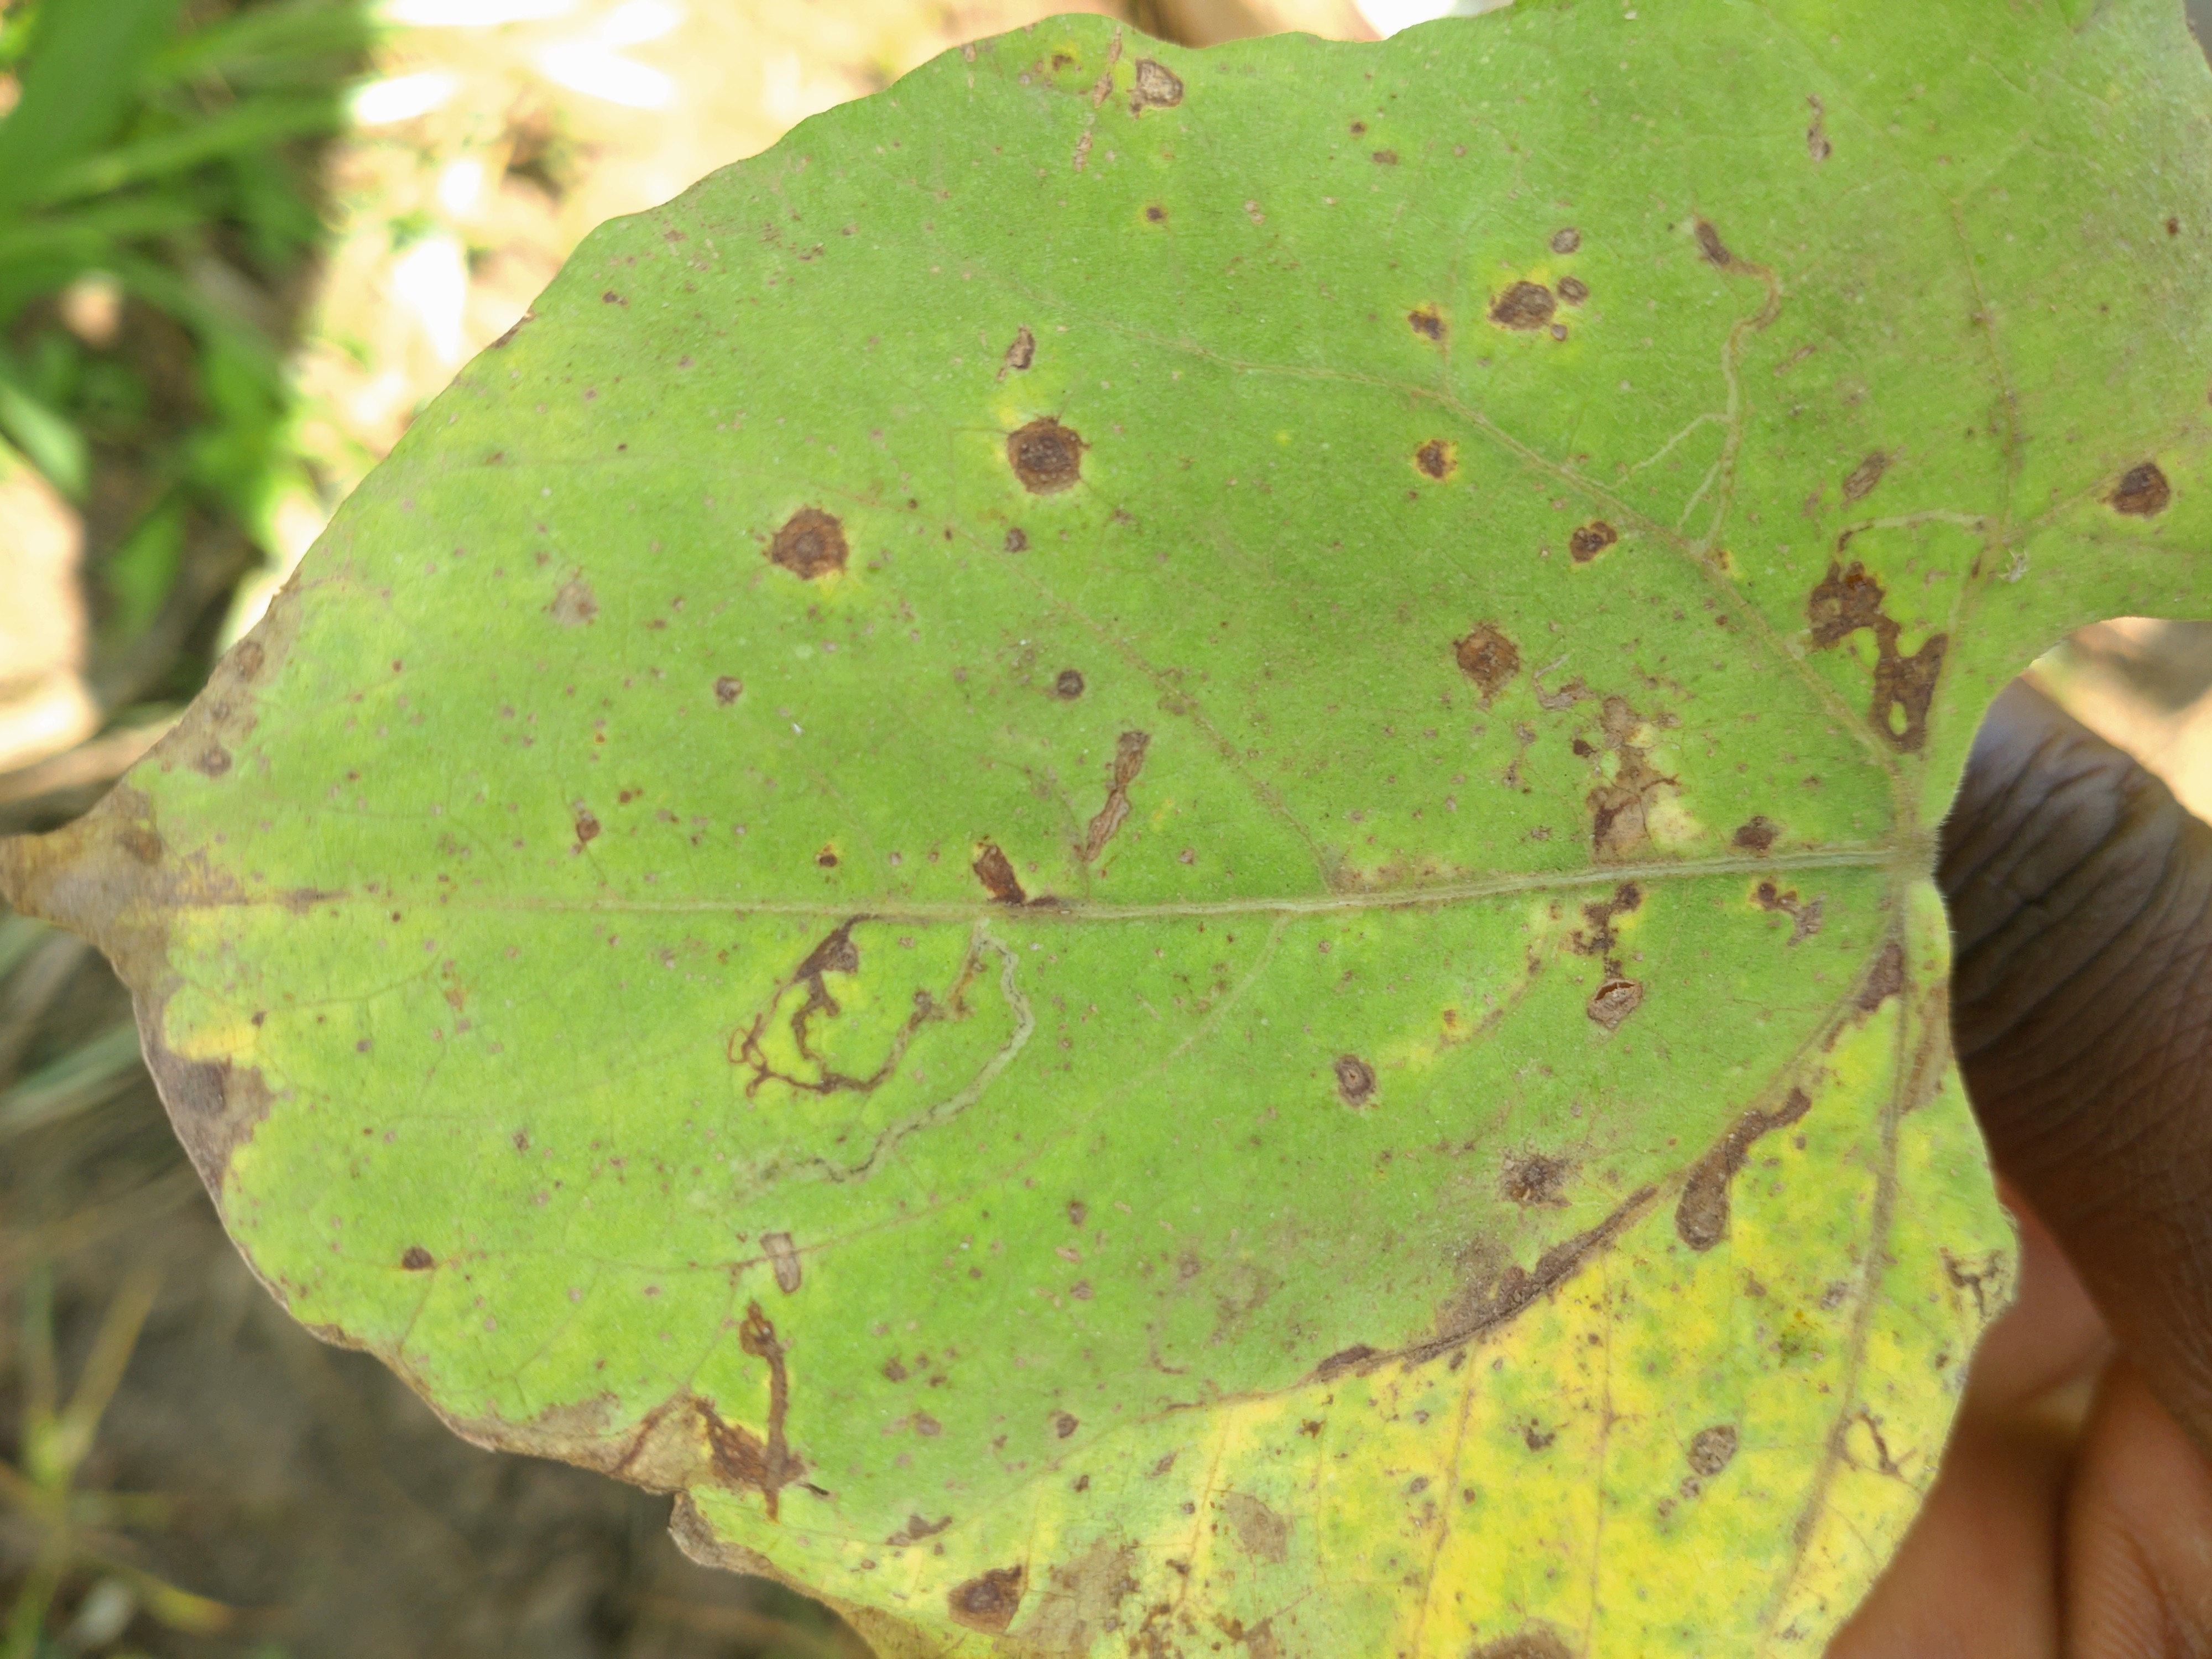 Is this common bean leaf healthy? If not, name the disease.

anthracnose
